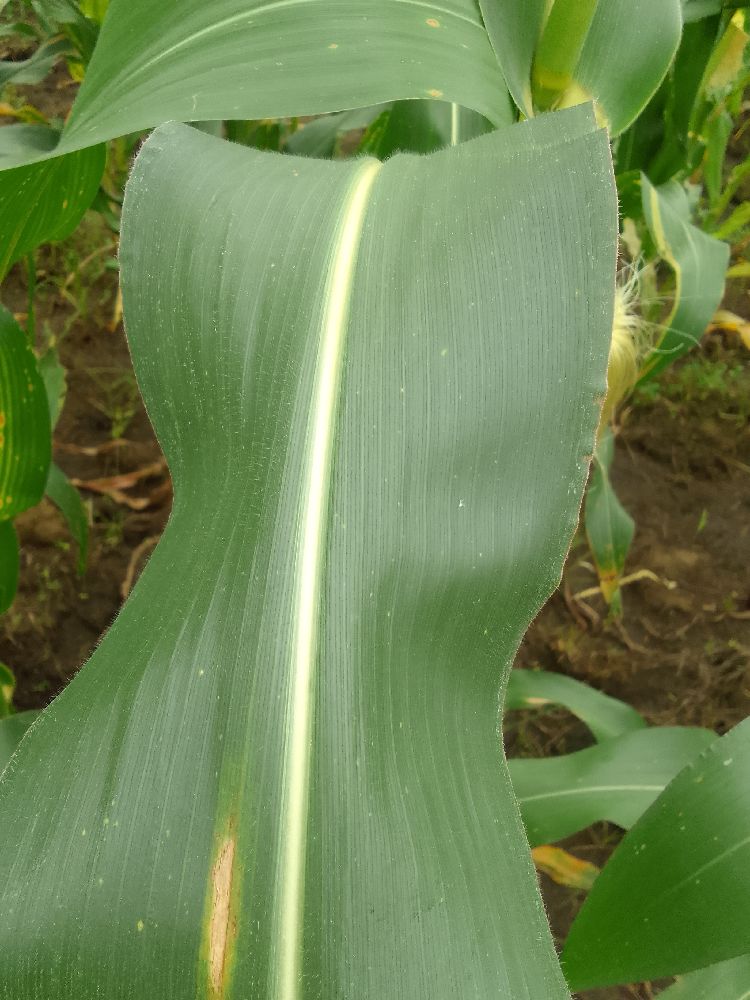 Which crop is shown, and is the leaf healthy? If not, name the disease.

maize, healthy
